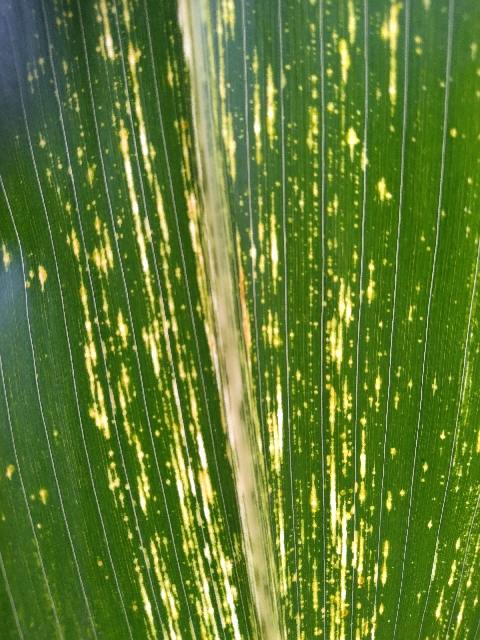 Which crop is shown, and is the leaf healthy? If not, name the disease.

maize, maize streak virus
